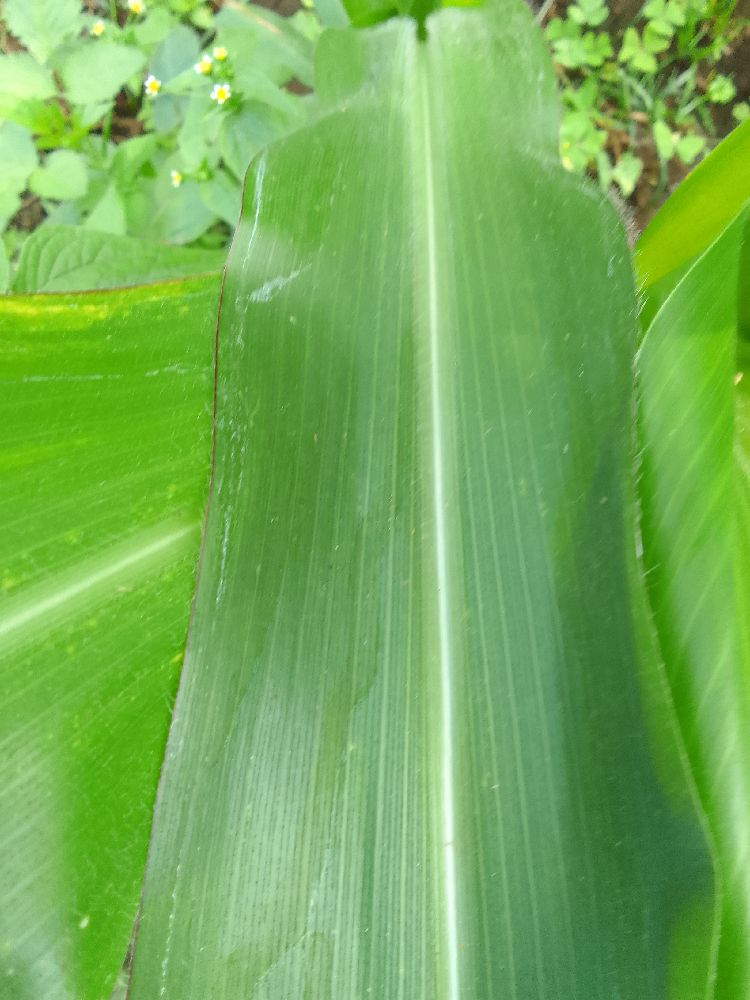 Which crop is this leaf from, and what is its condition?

maize, healthy
